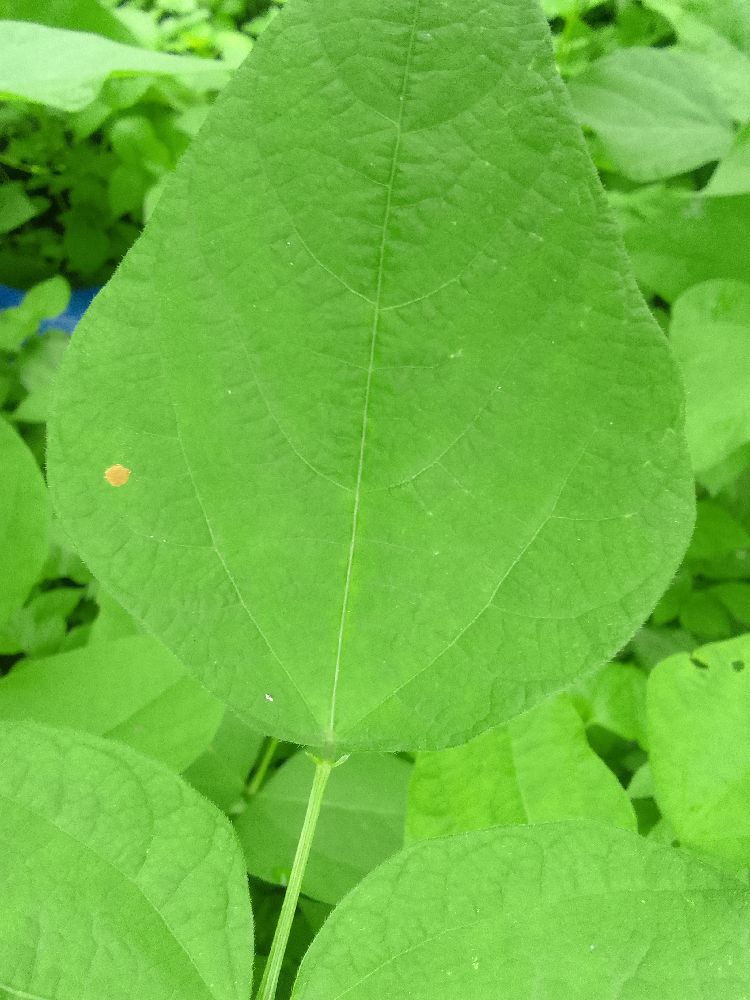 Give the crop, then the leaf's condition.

common bean, healthy
